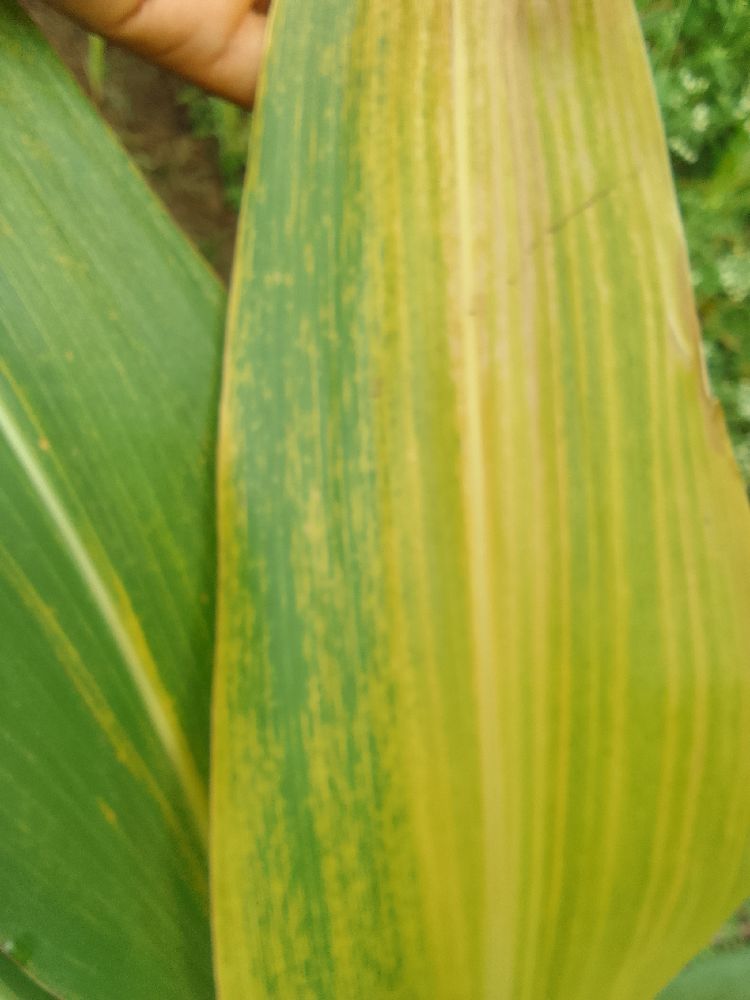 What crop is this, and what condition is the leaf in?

maize, maize lethal necrosis
